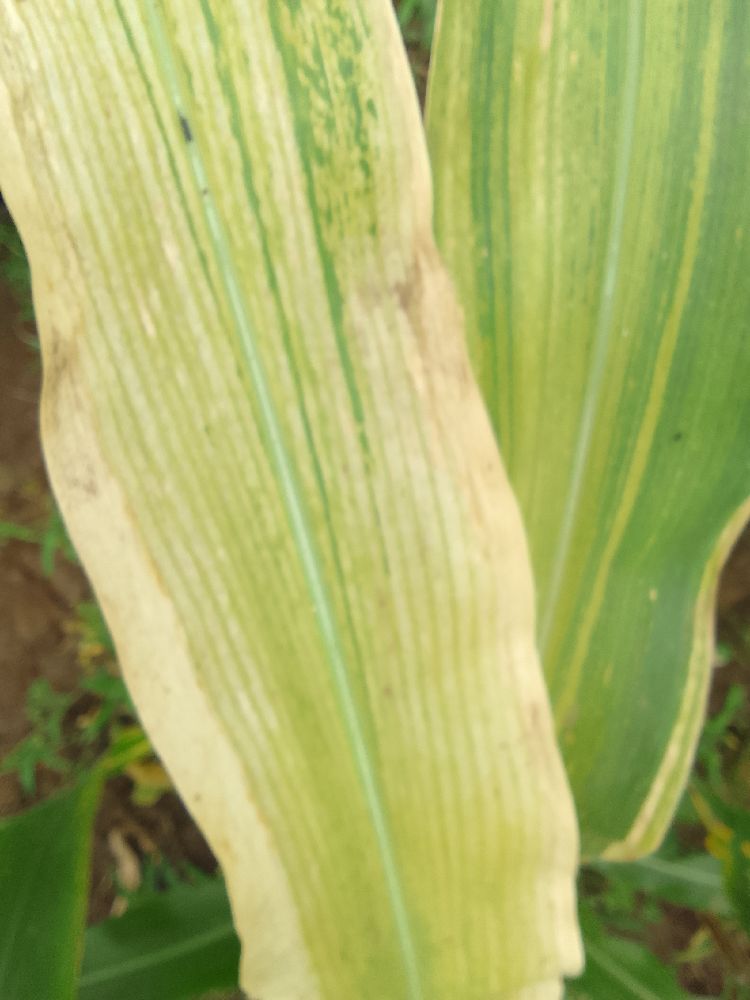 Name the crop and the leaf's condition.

maize, maize lethal necrosis
